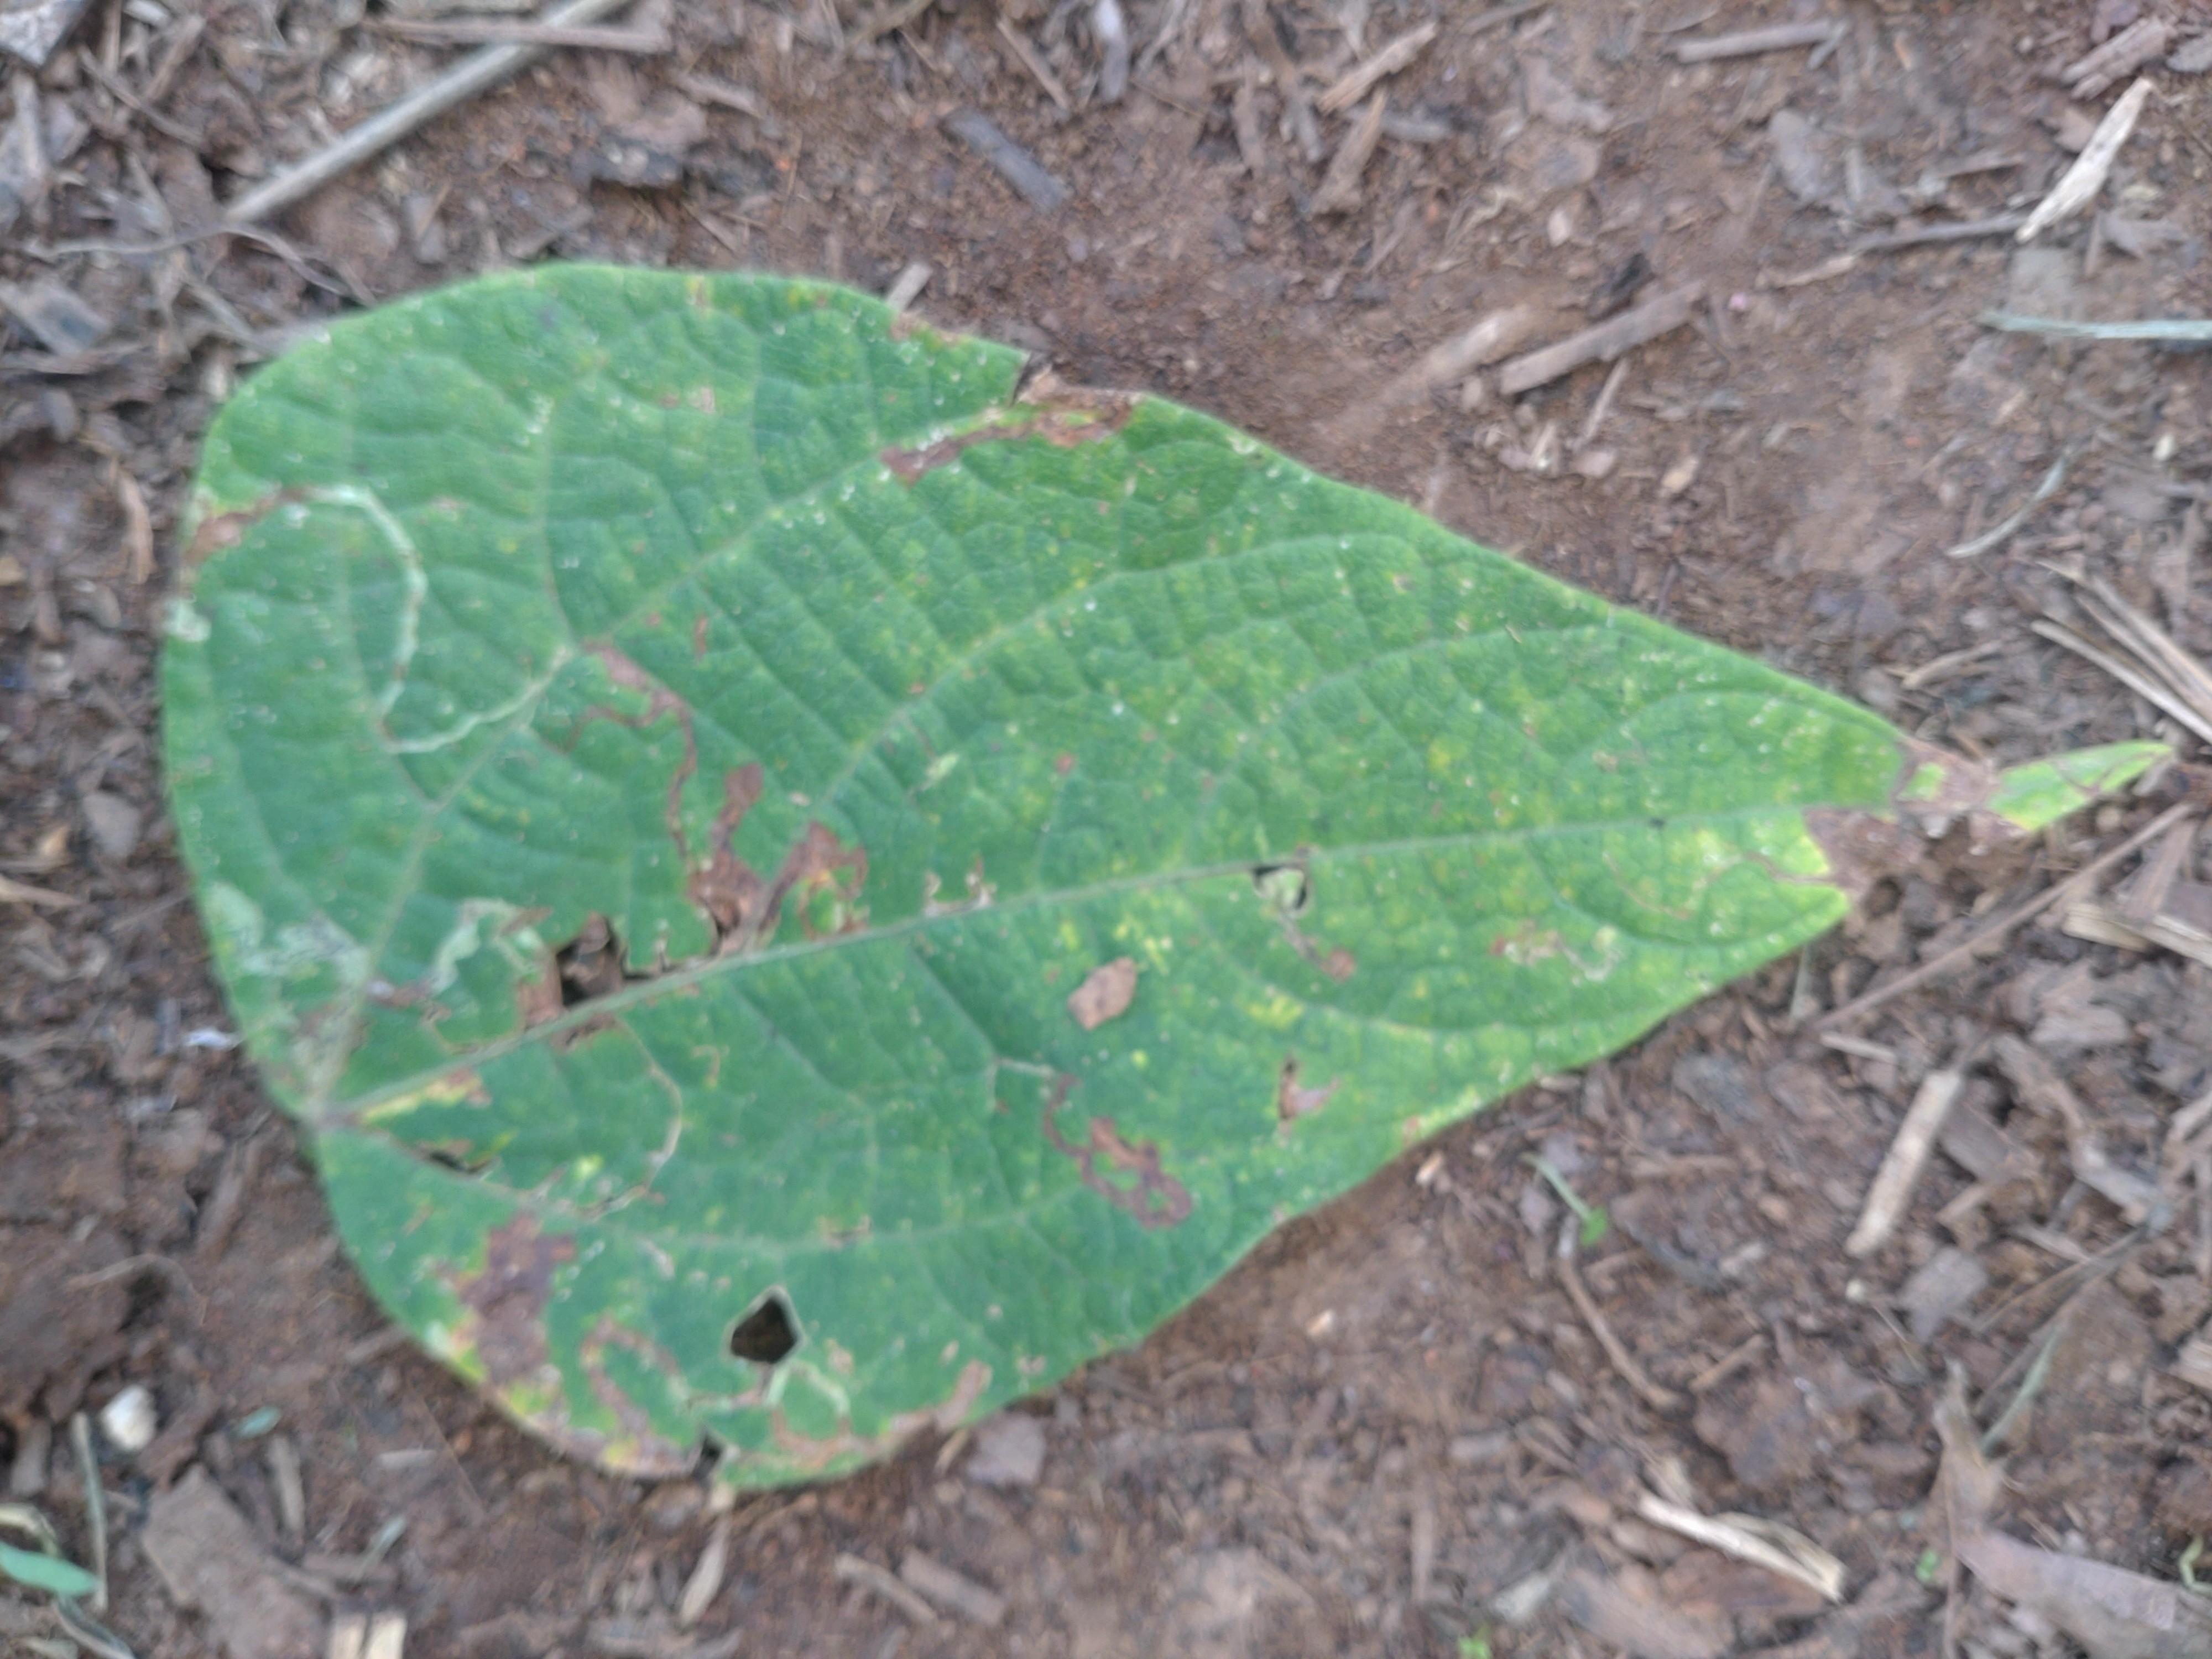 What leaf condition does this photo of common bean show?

anthracnose
